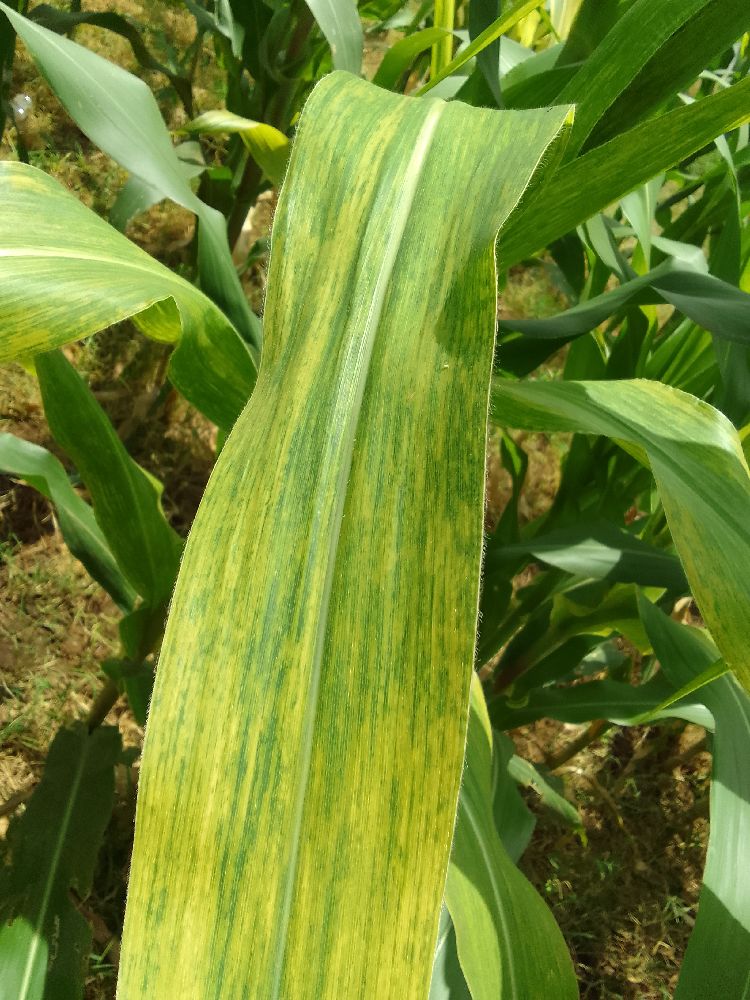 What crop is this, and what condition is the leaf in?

maize, maize lethal necrosis
